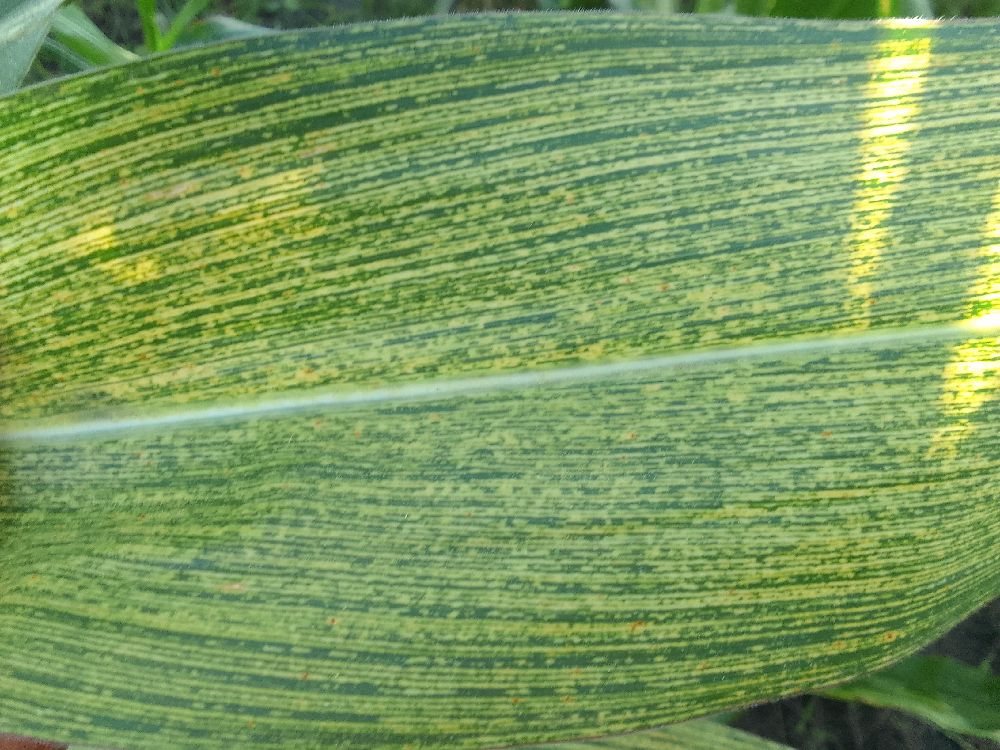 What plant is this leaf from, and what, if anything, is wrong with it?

maize, maize streak virus
